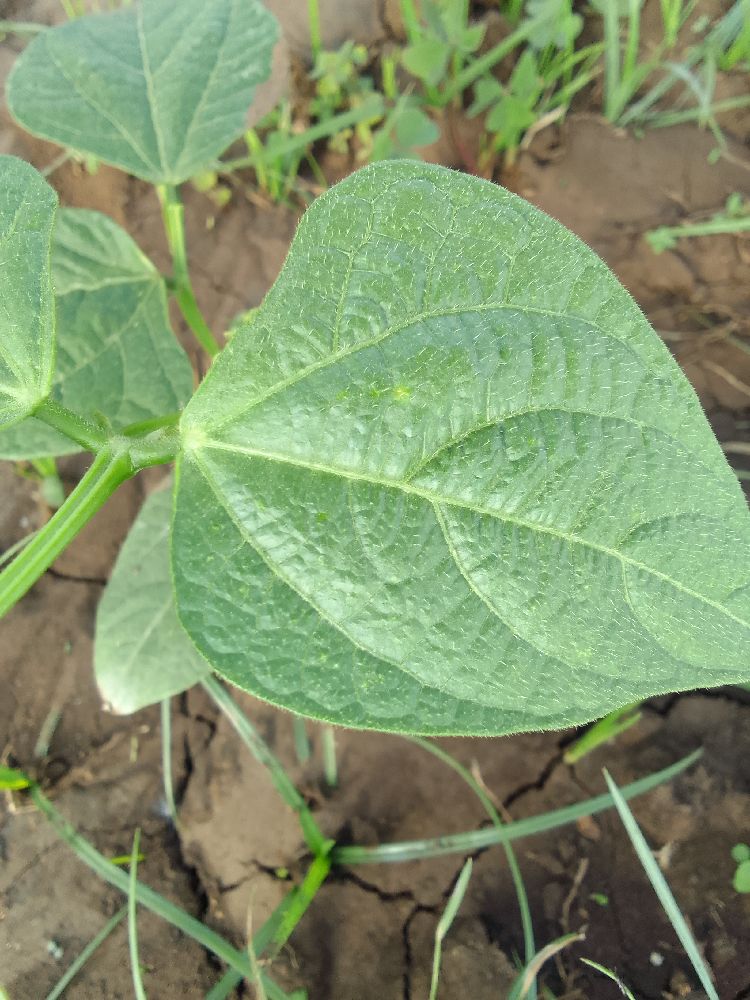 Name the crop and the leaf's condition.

common bean, healthy
